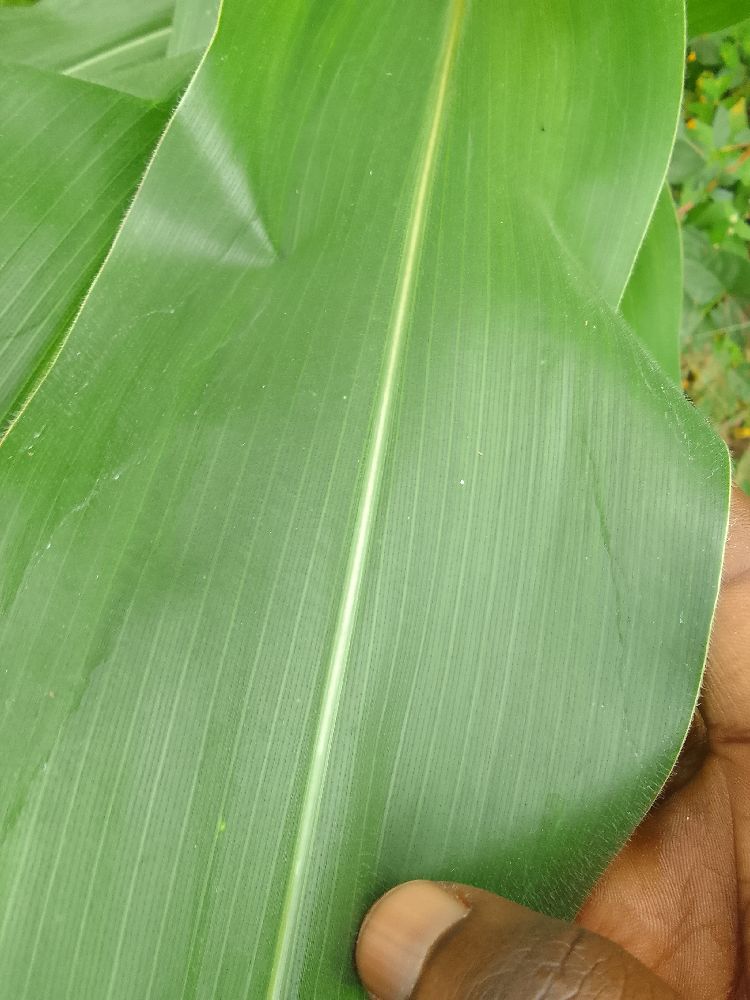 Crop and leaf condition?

maize, healthy
